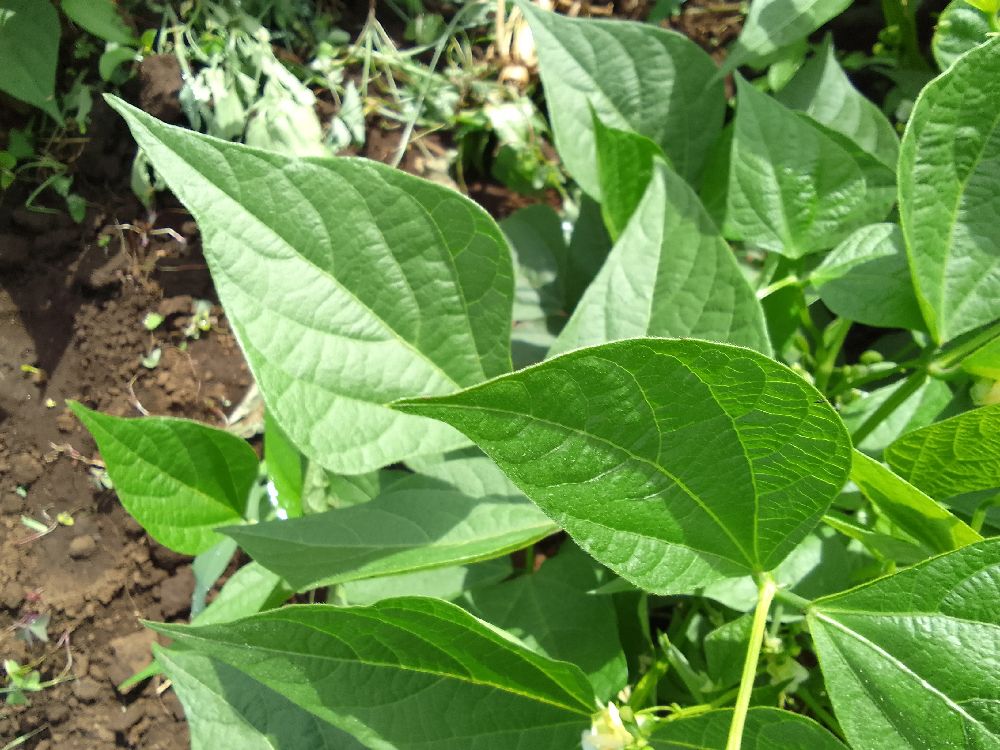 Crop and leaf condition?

common bean, healthy
